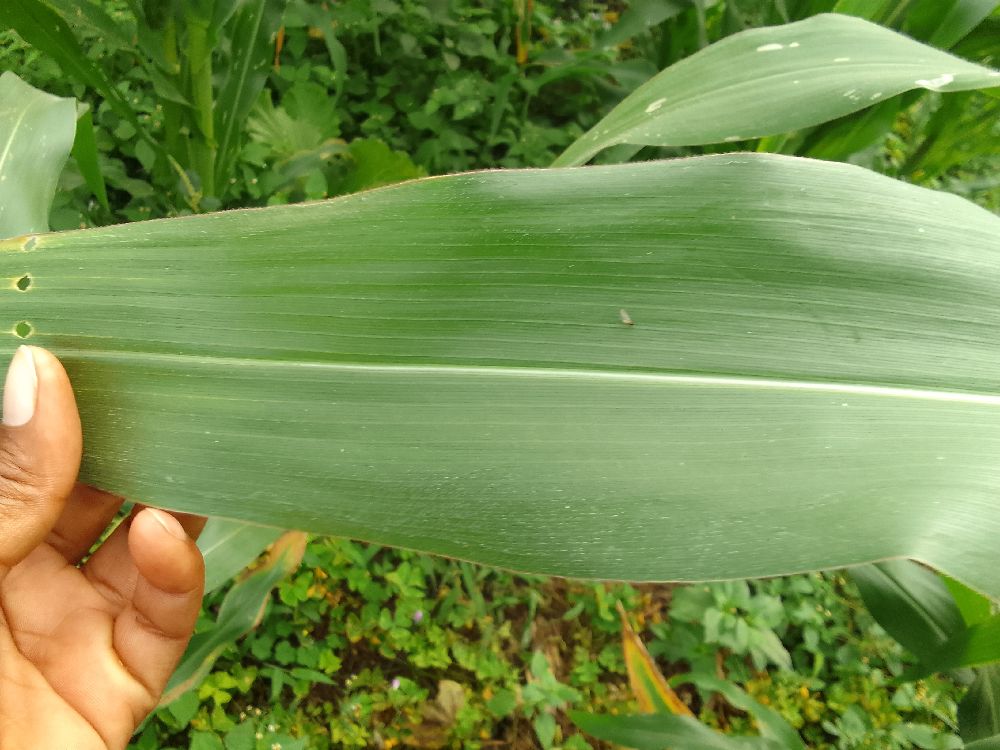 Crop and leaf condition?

maize, healthy
